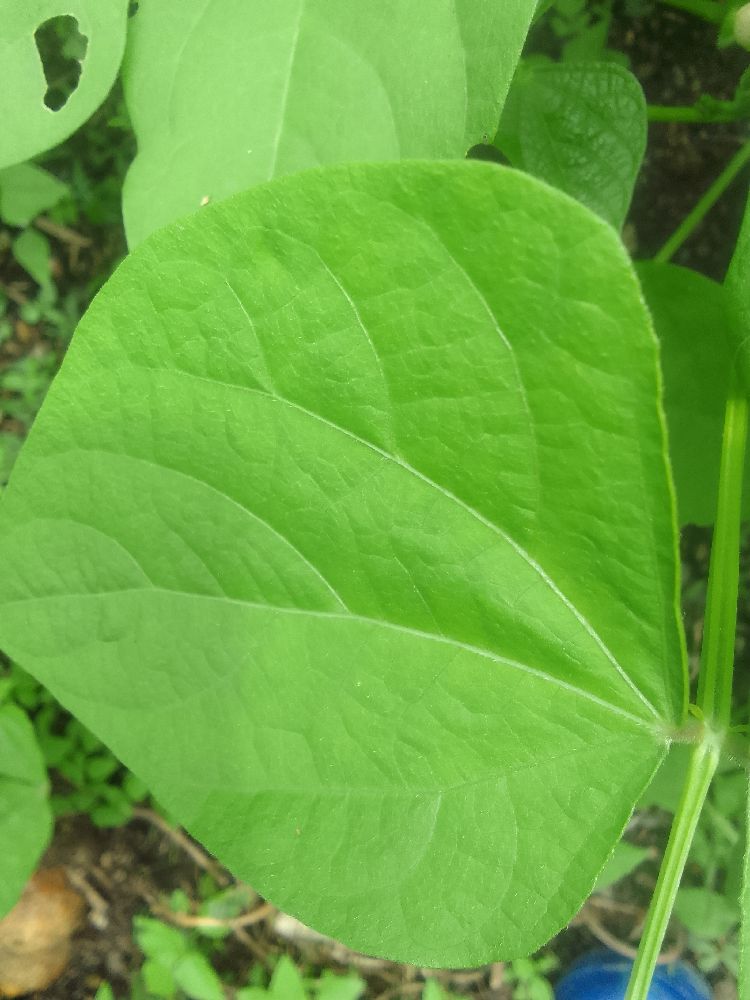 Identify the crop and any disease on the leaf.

common bean, healthy
